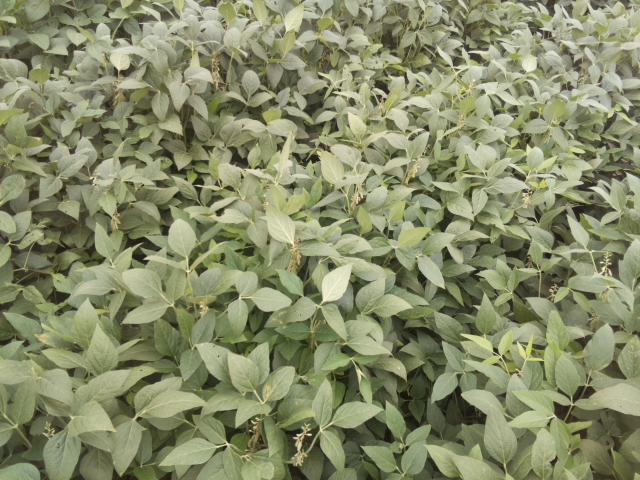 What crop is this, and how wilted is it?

soybean, leaflets folding inward at secondary pulvinus with no turgor loss in leaflets or petioles
